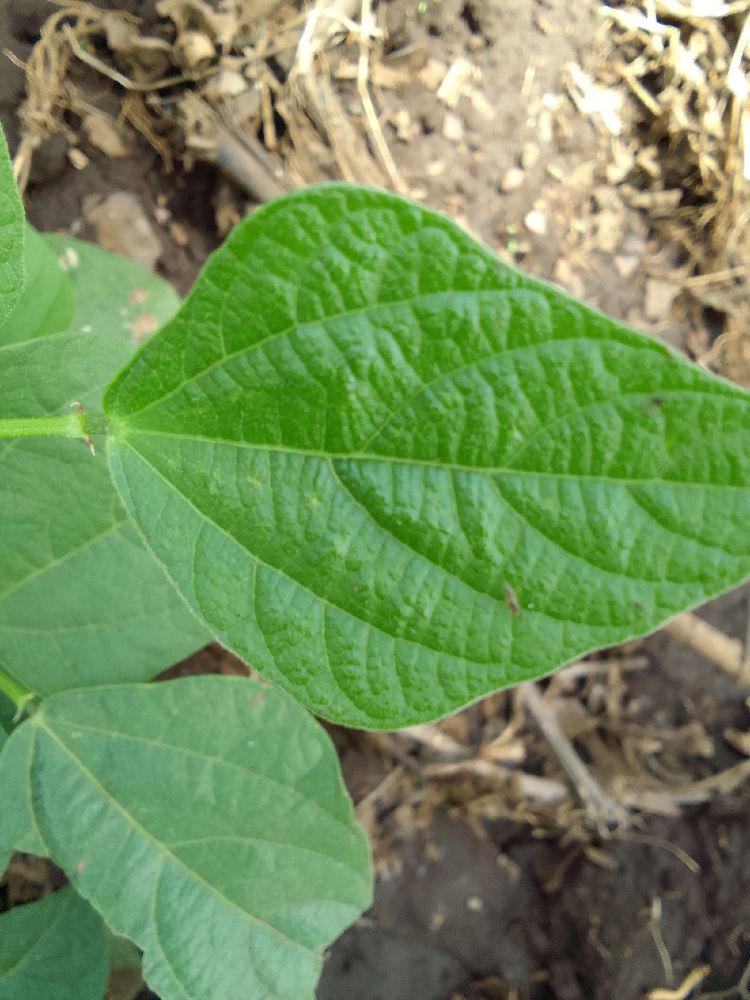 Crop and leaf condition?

common bean, healthy
